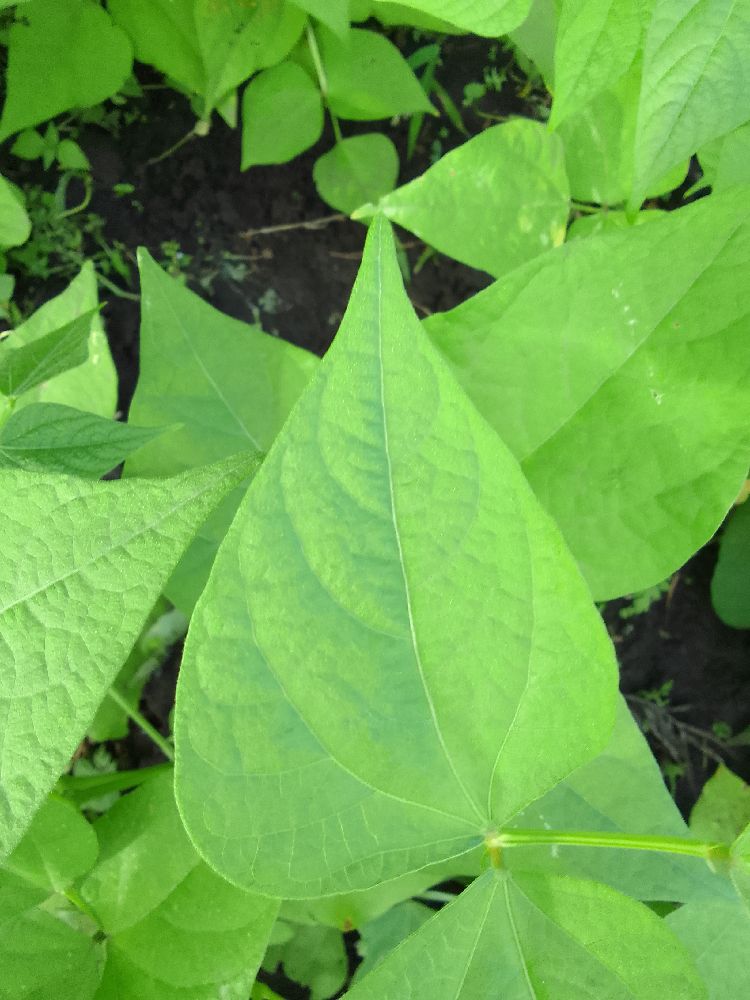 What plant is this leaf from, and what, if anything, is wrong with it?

common bean, healthy
